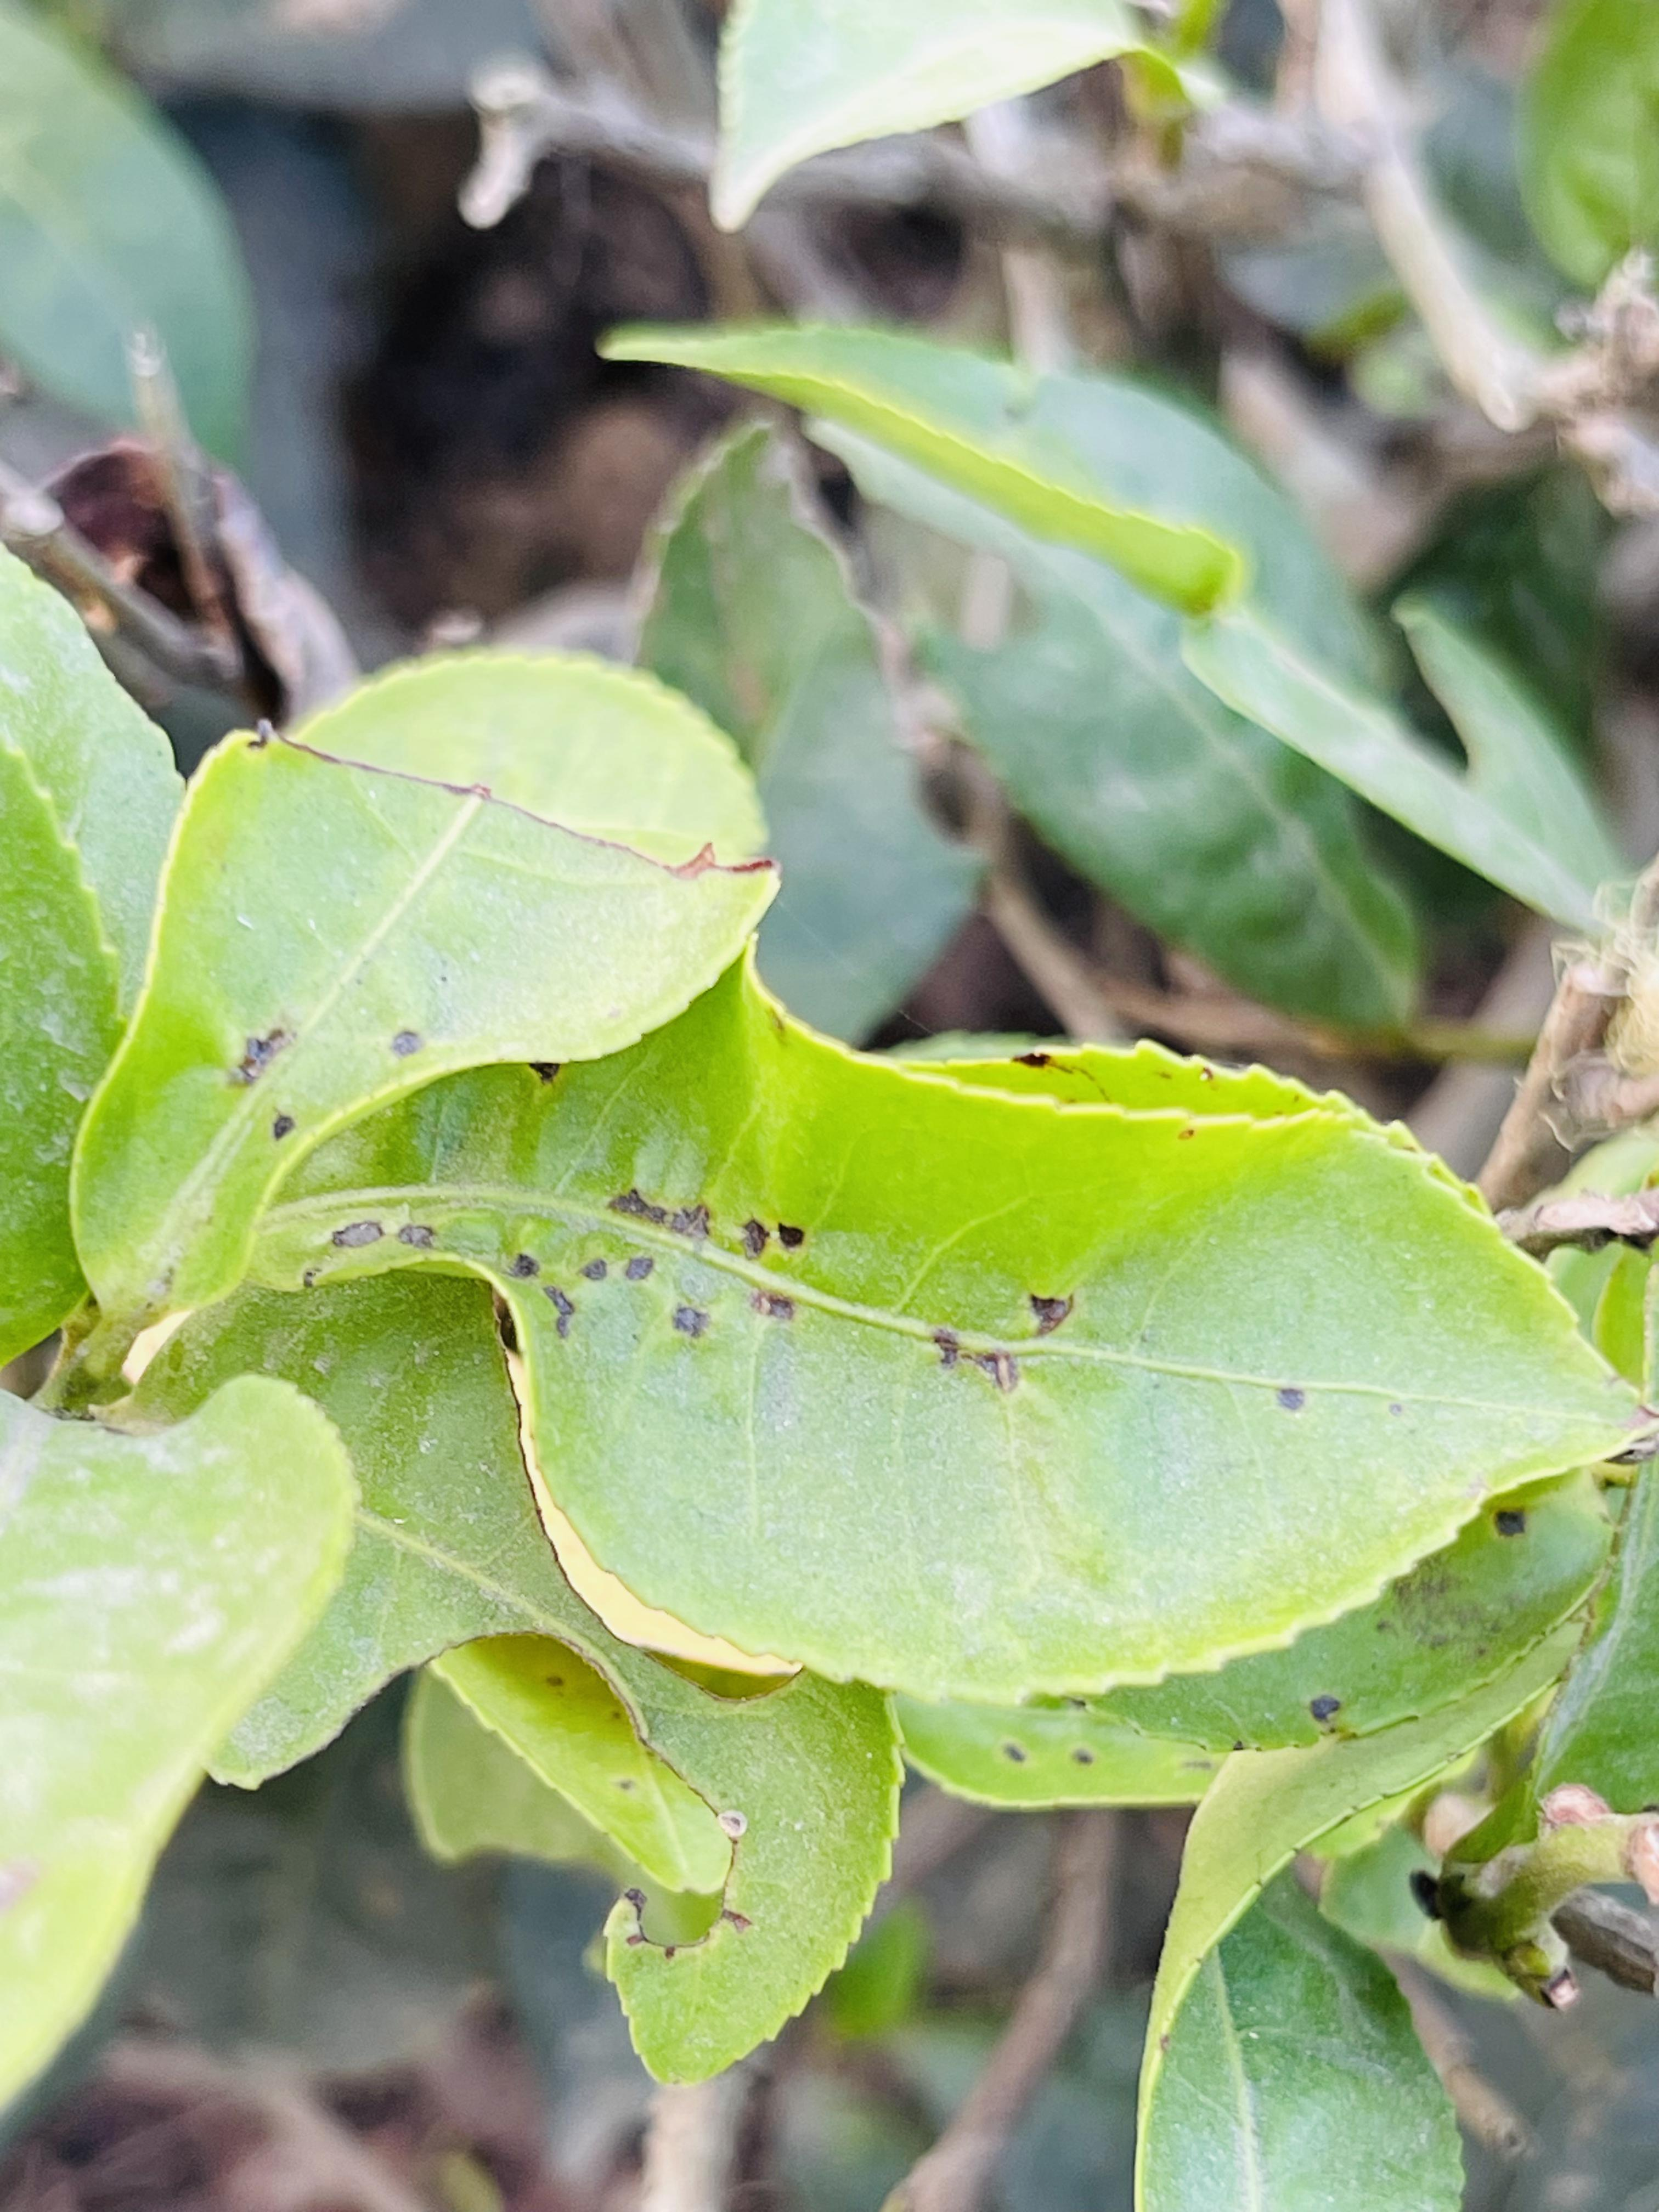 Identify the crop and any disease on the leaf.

tea, helopeltis
